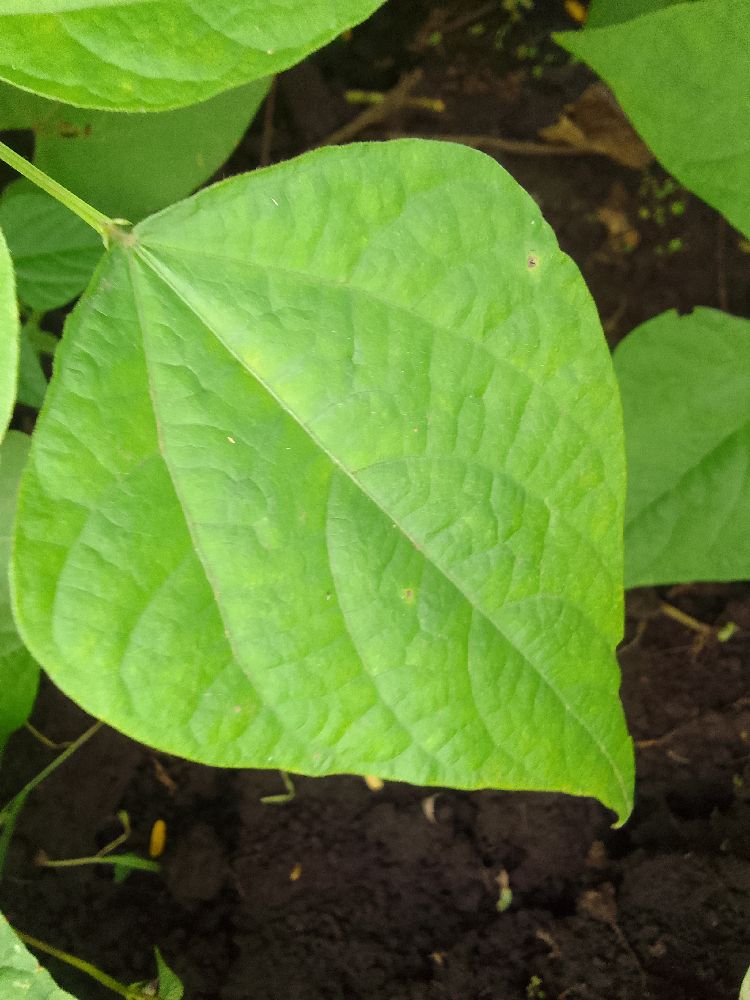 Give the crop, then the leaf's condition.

common bean, healthy
